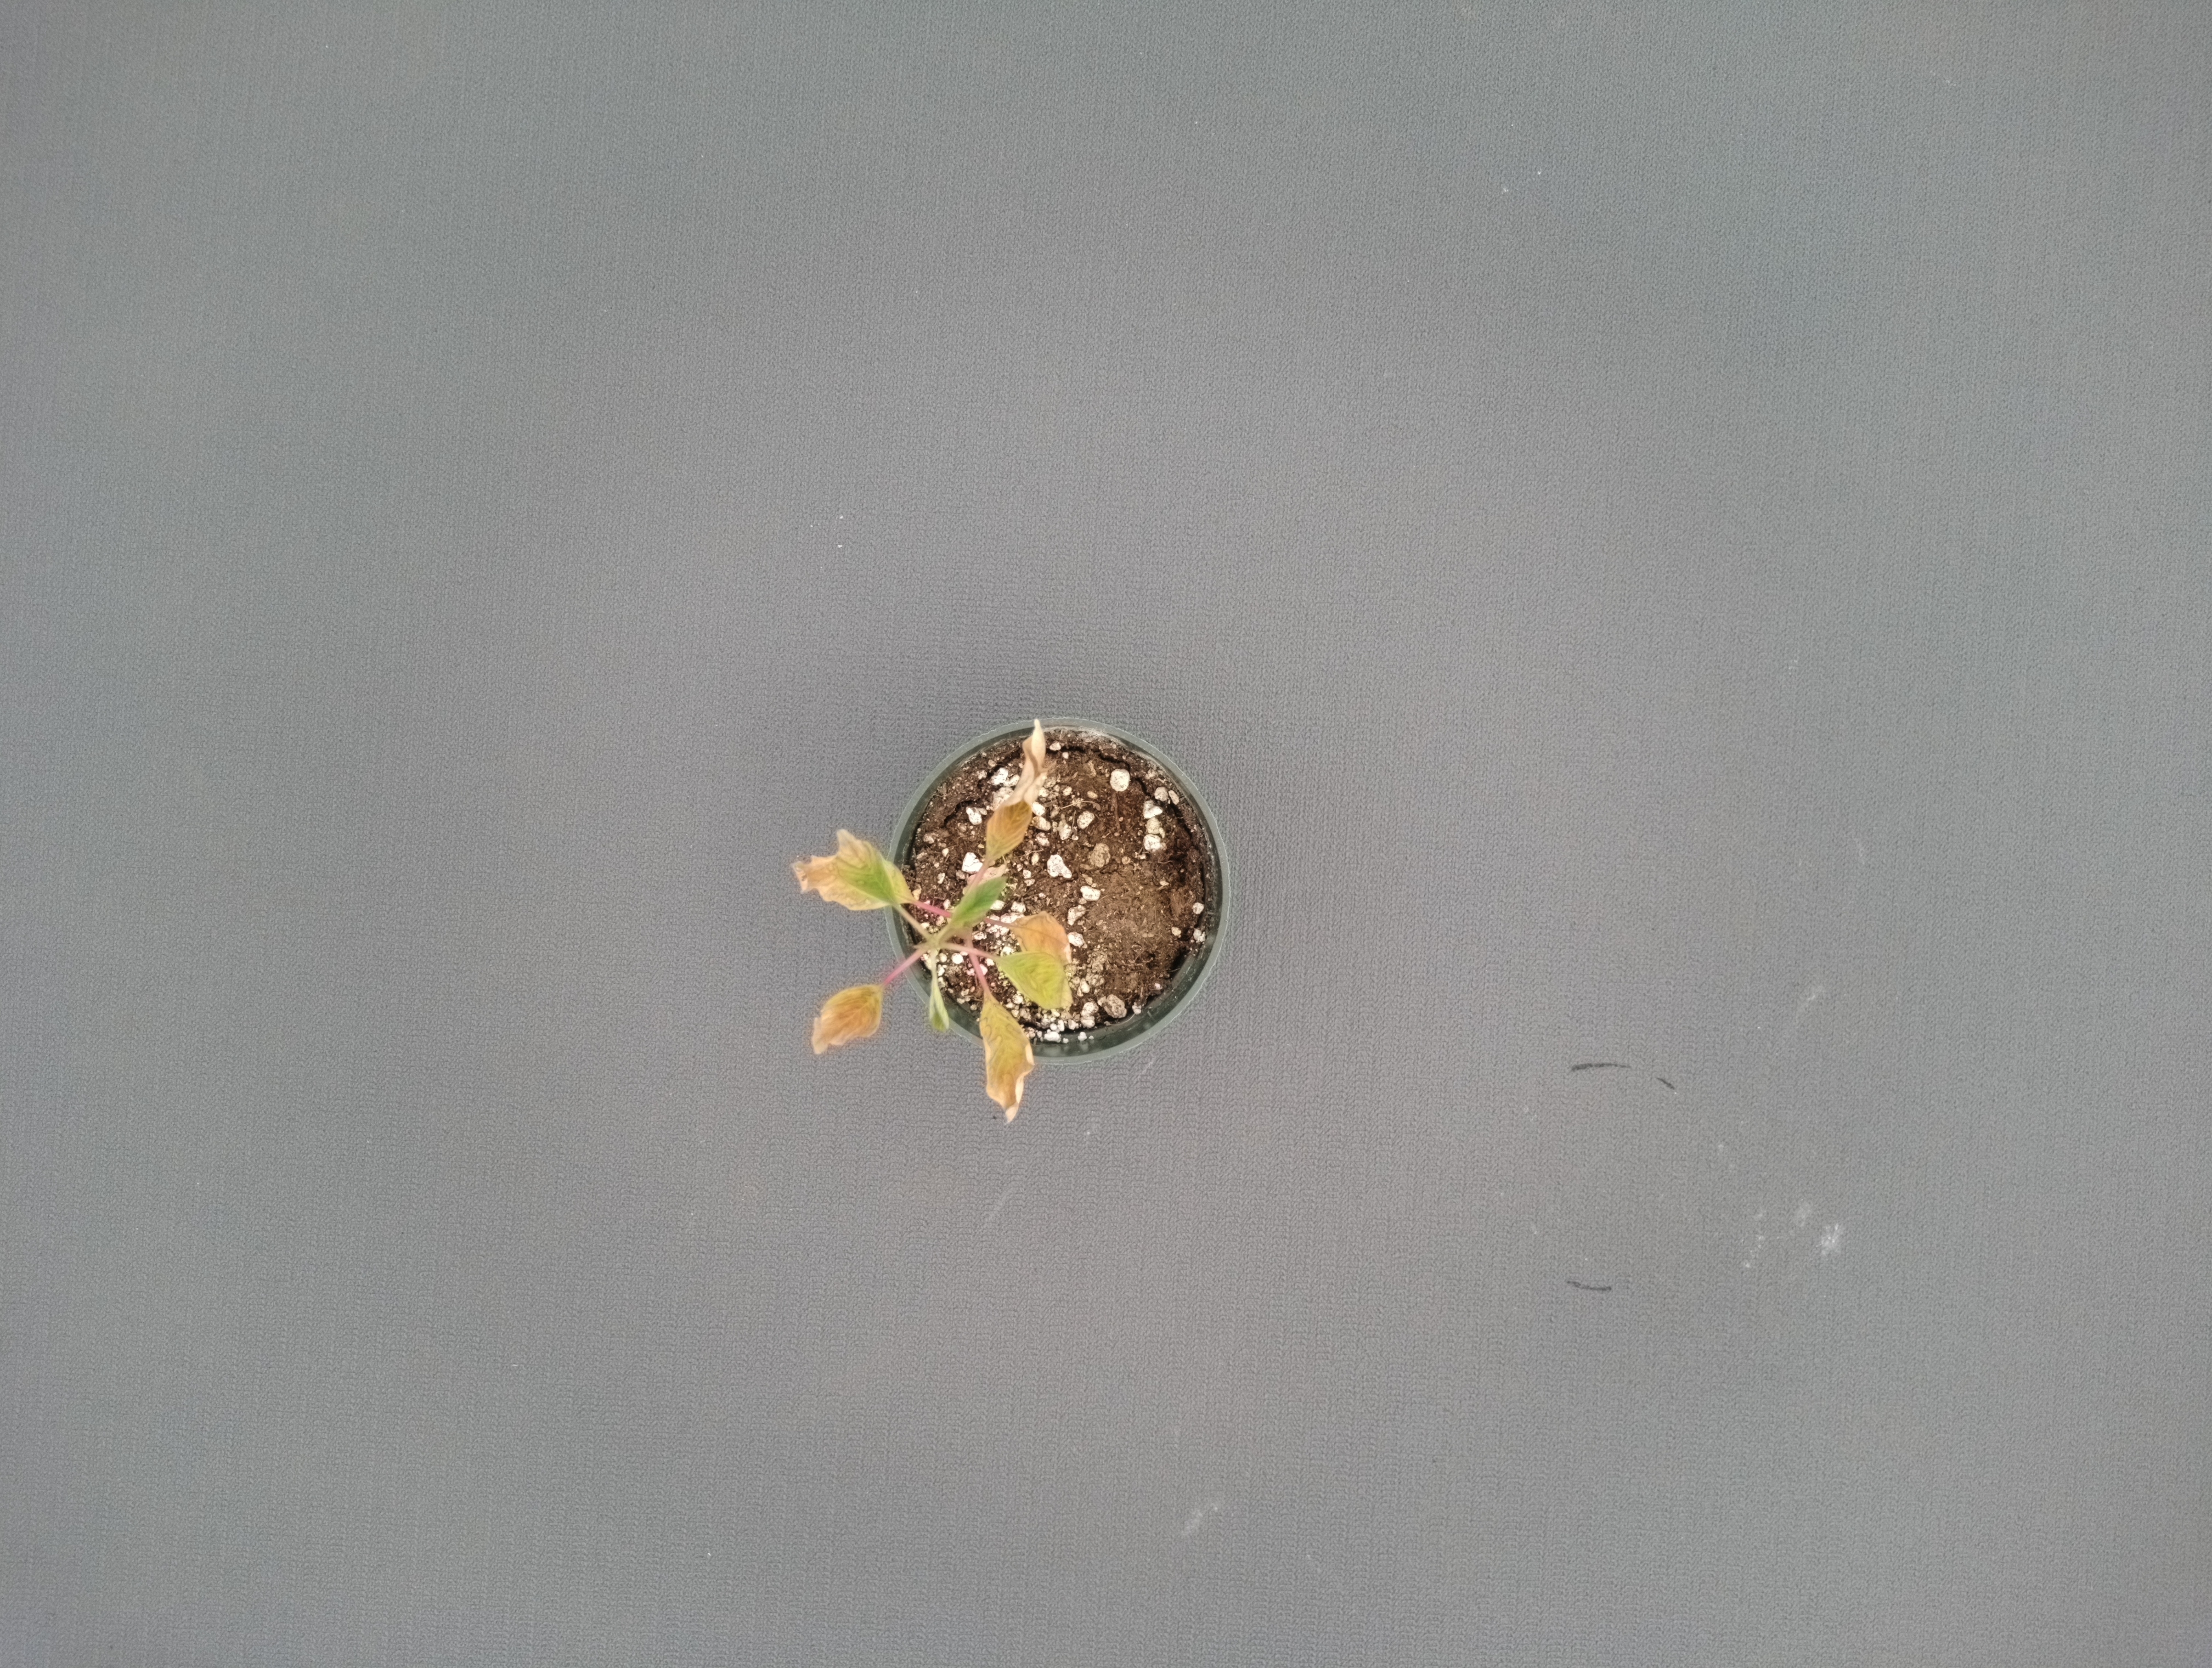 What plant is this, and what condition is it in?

waterhemp, necrosis only
